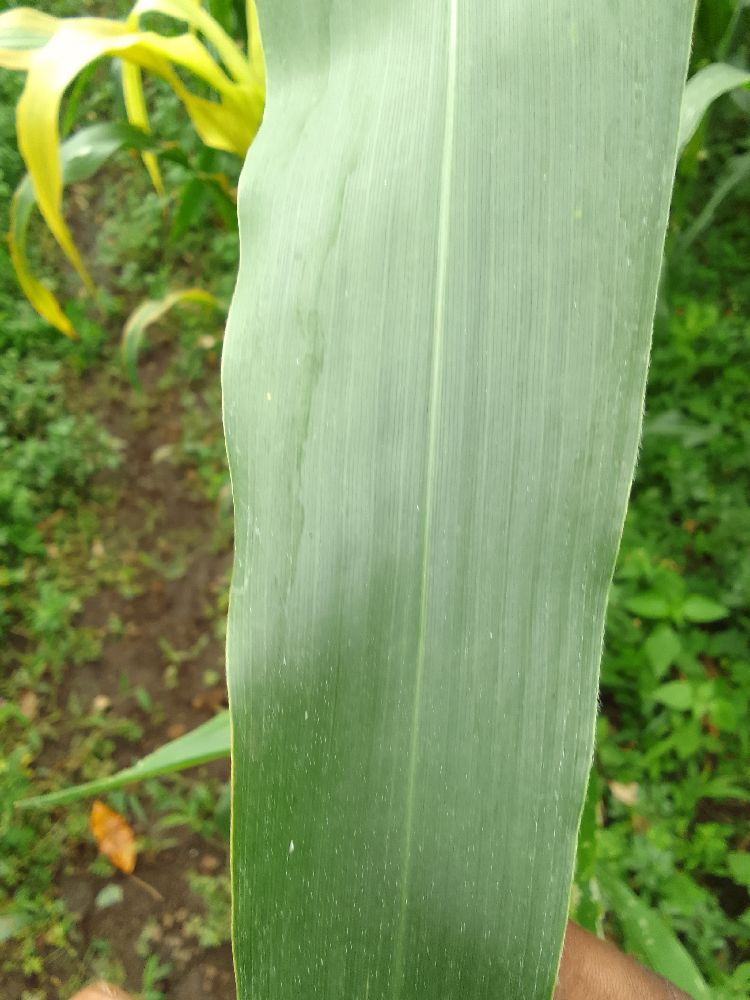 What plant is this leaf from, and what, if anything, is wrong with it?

maize, healthy
